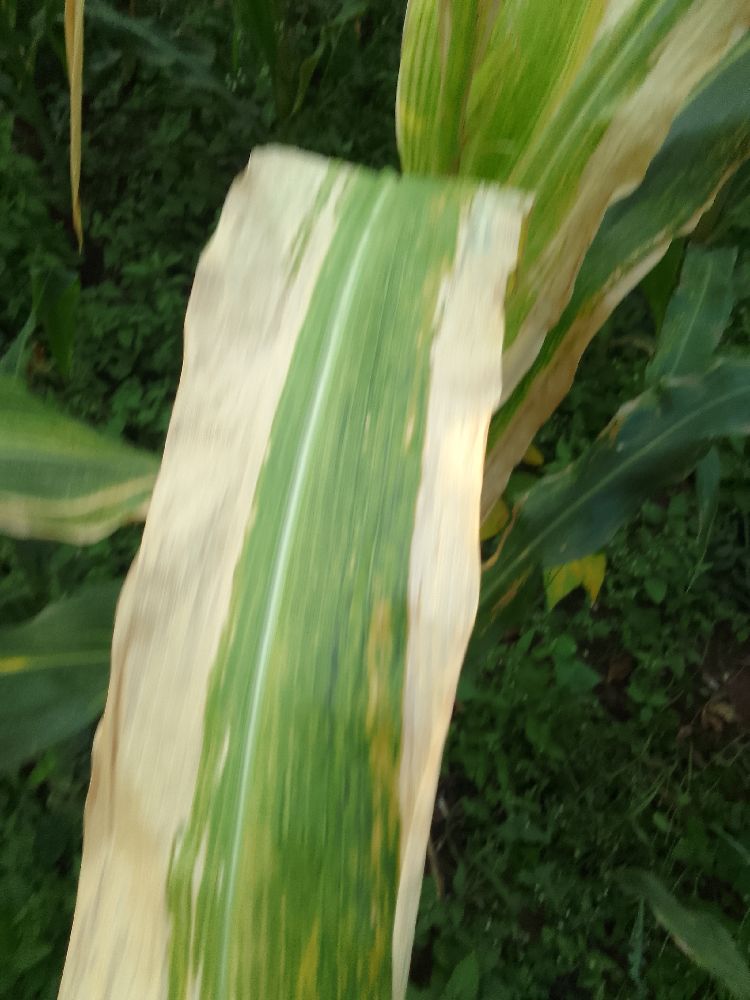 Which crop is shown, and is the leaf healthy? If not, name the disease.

maize, maize lethal necrosis
